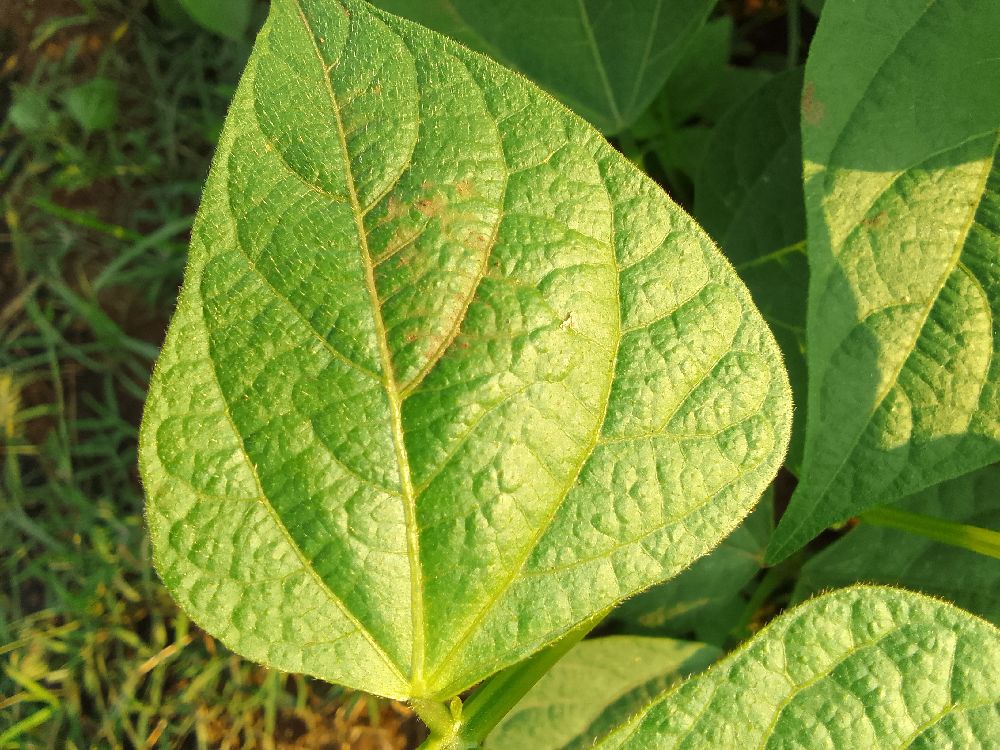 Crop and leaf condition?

common bean, healthy
